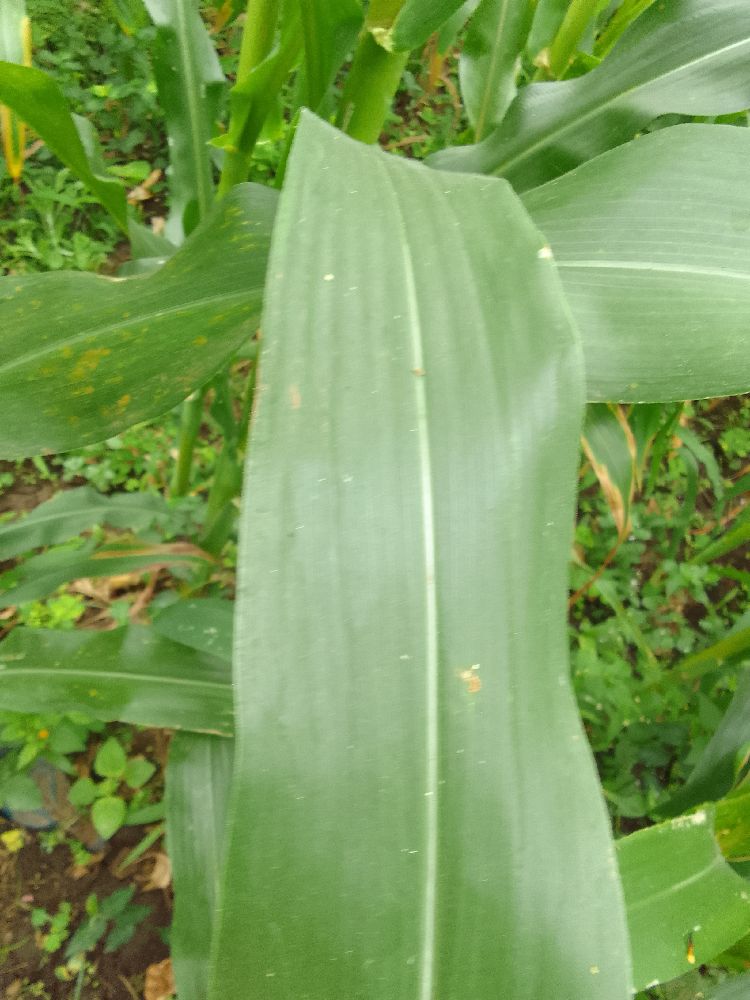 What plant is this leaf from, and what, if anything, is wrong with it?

maize, healthy
